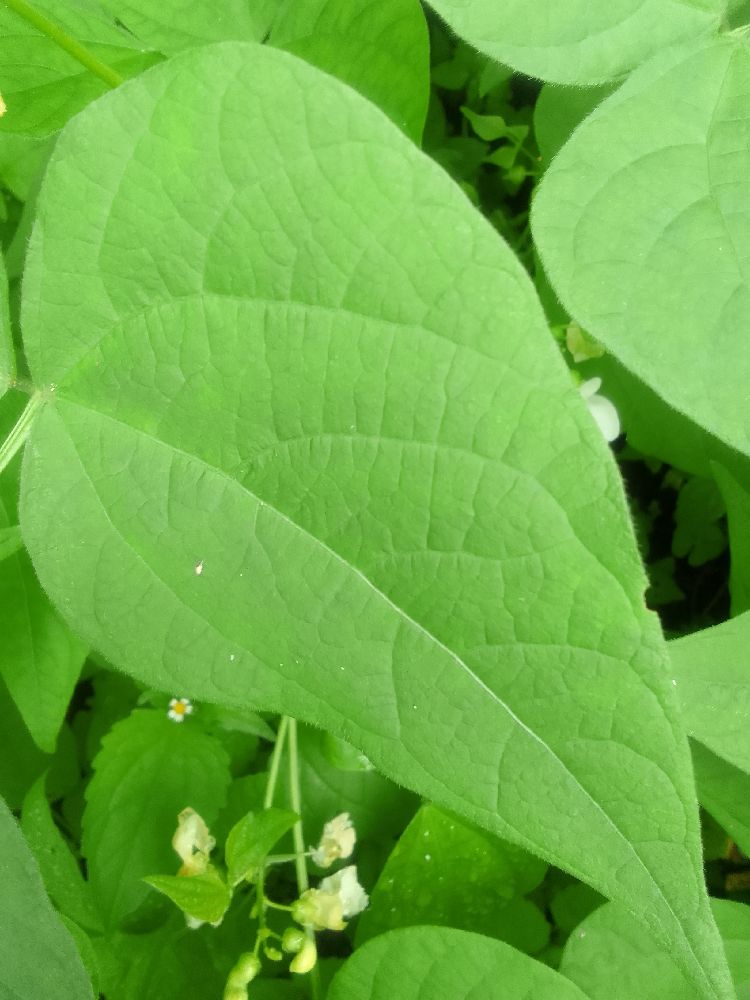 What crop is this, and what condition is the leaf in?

common bean, healthy
